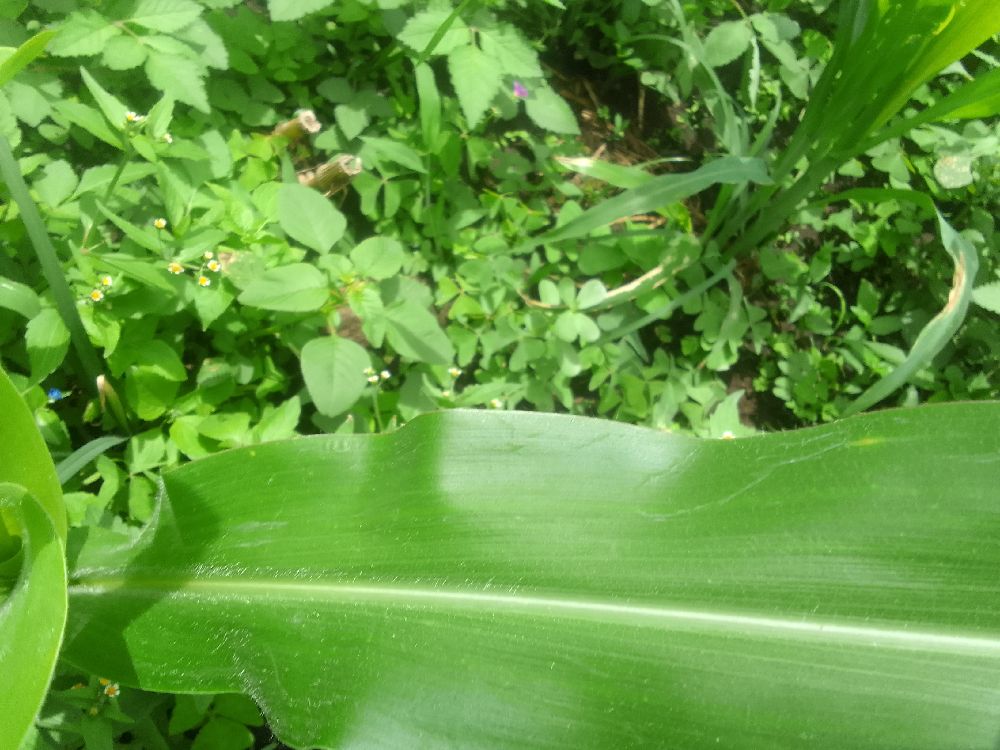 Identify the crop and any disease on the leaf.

maize, healthy
